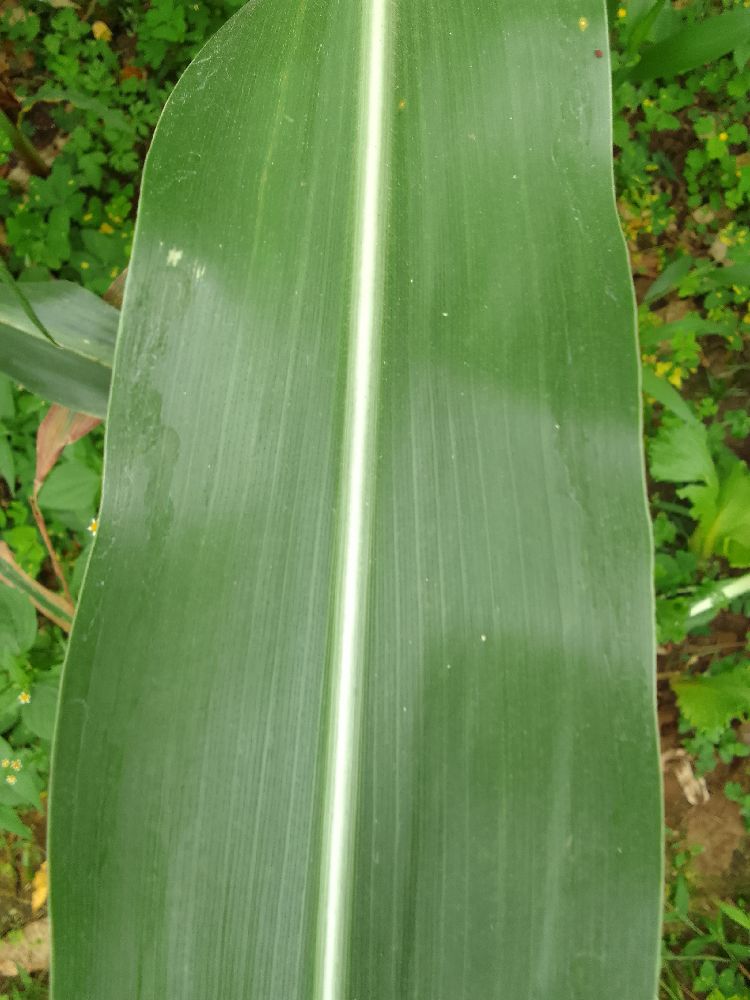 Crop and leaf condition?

maize, healthy
